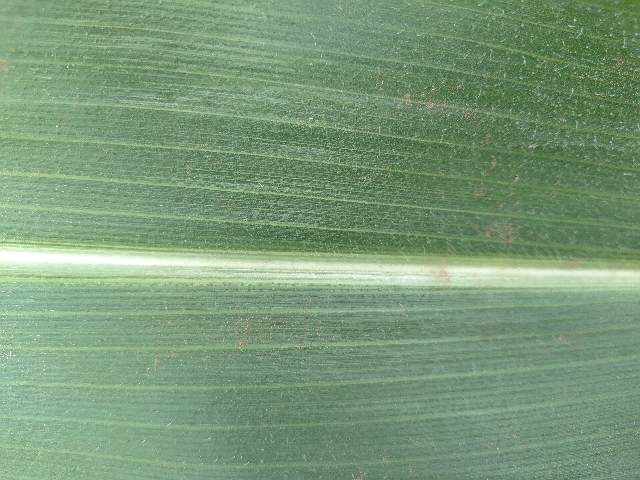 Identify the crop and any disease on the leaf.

maize, healthy
